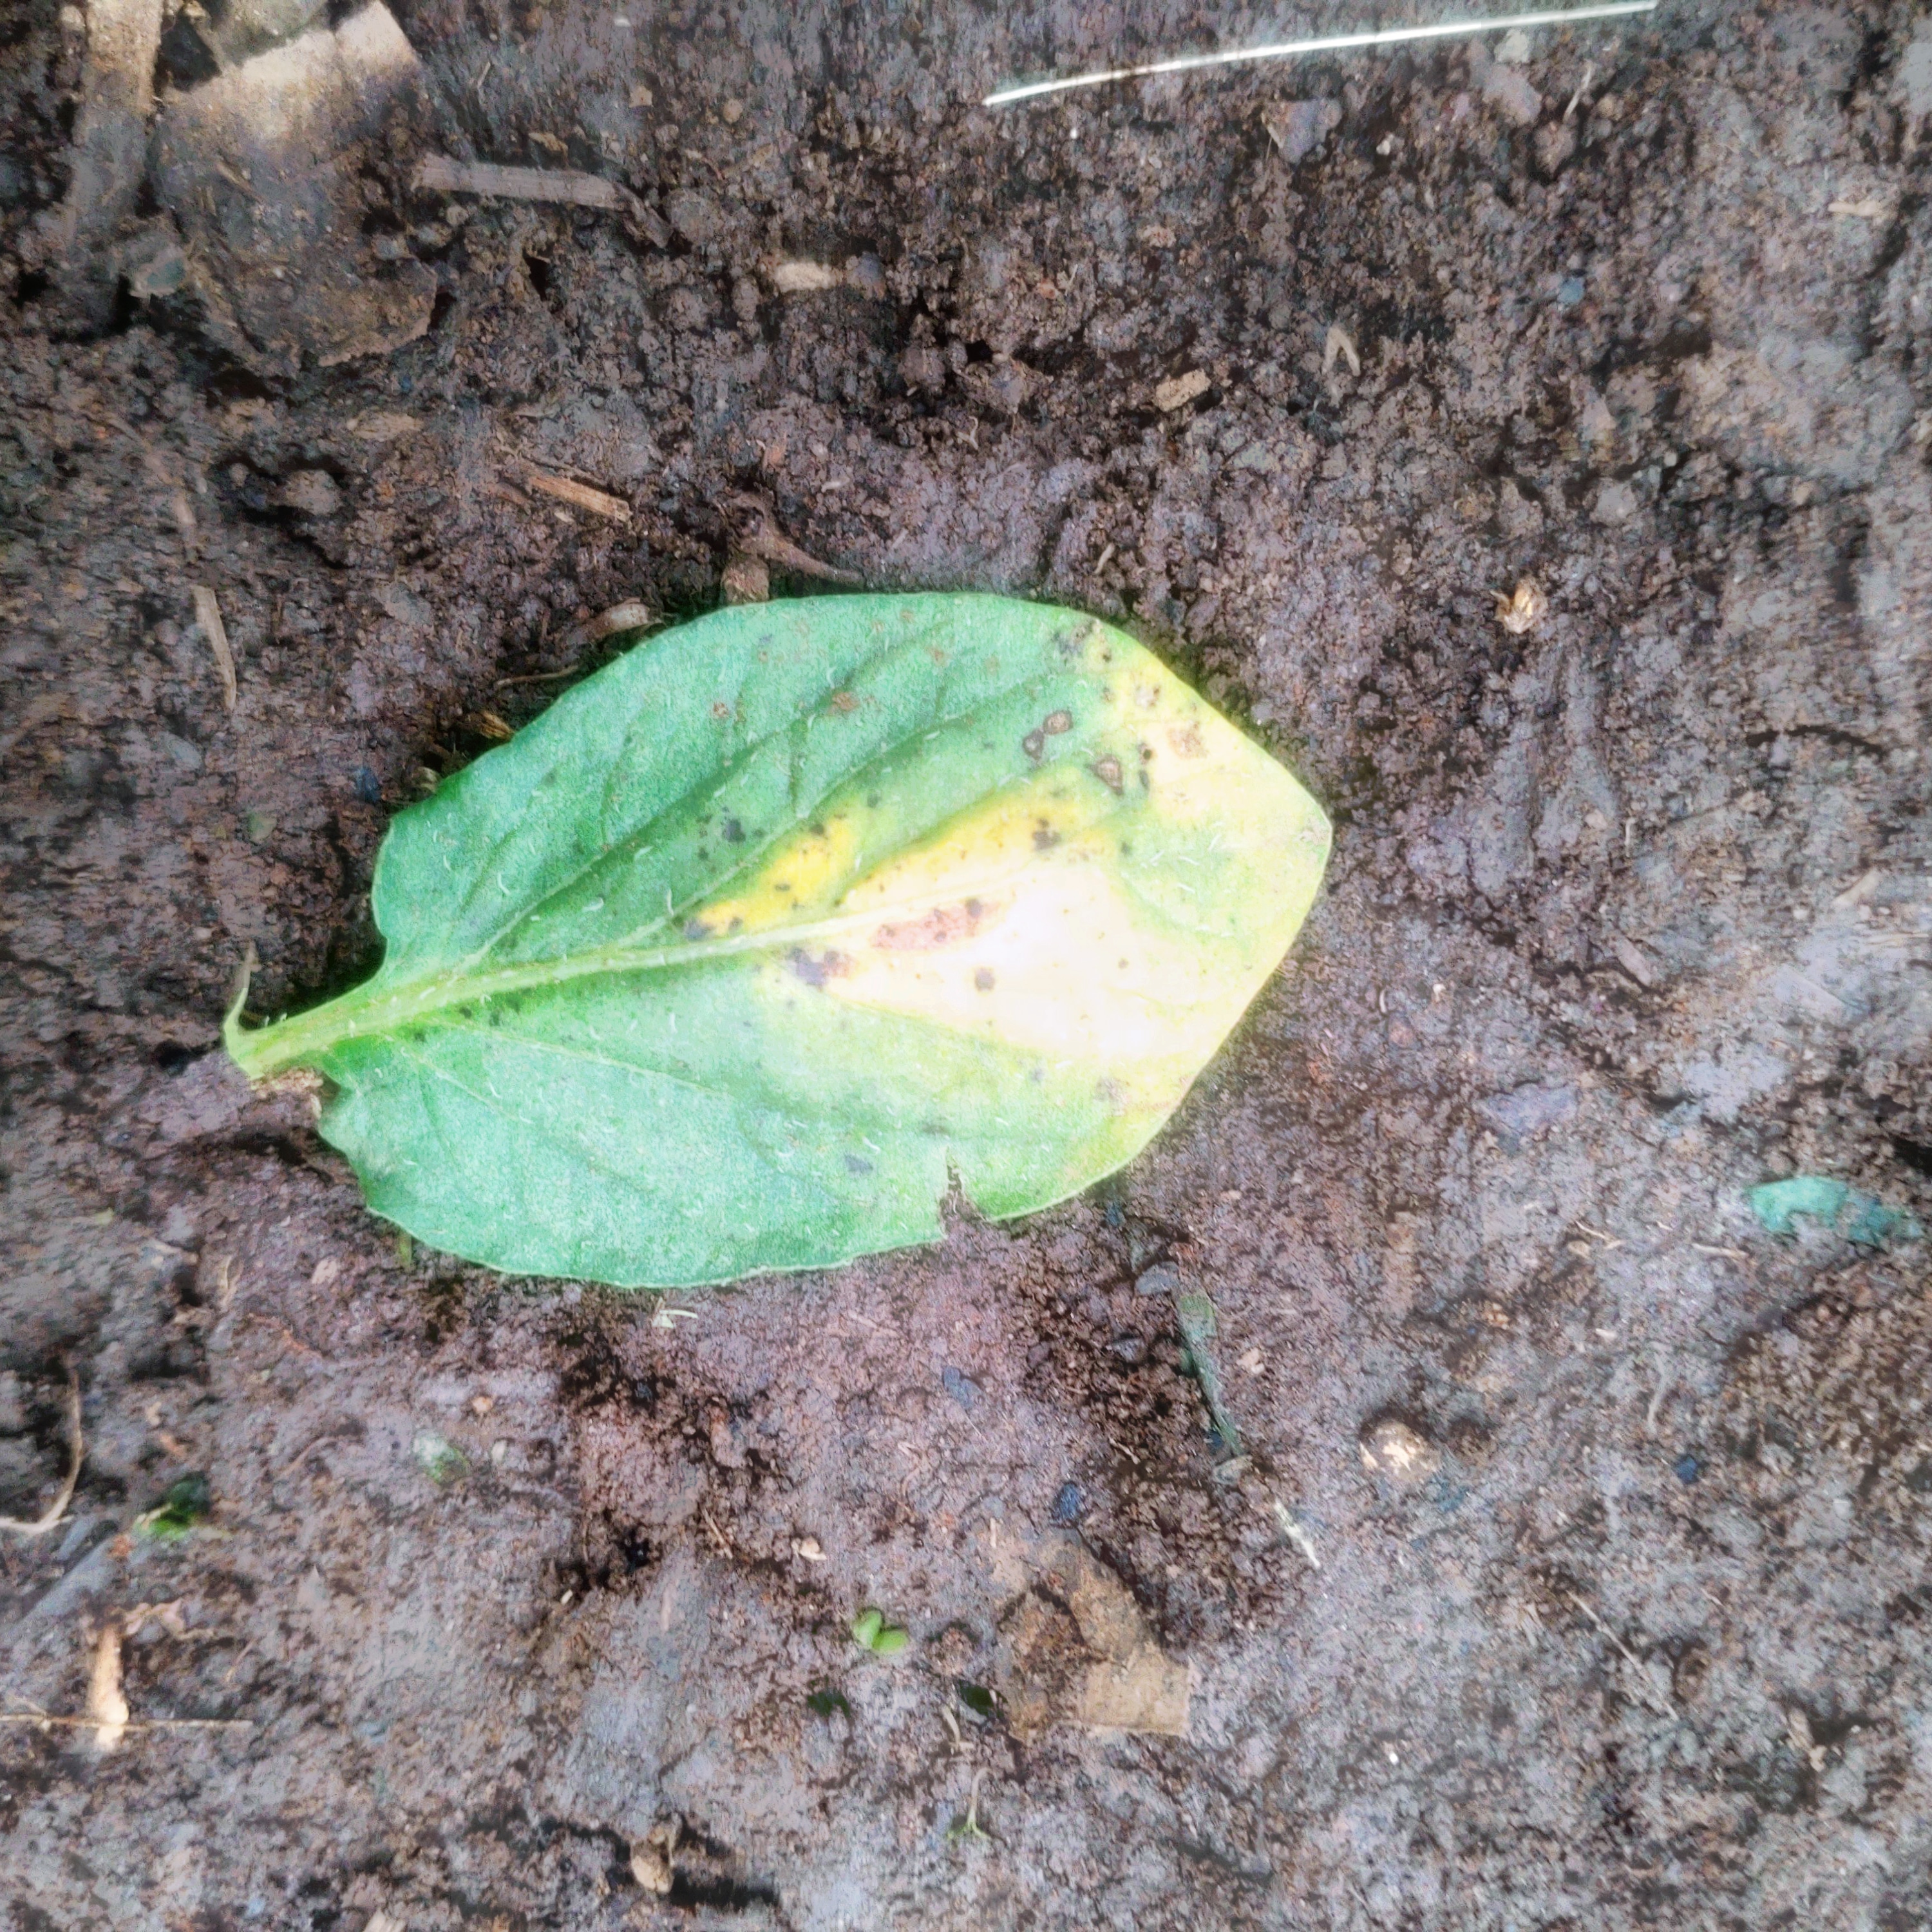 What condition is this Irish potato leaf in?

late blight
